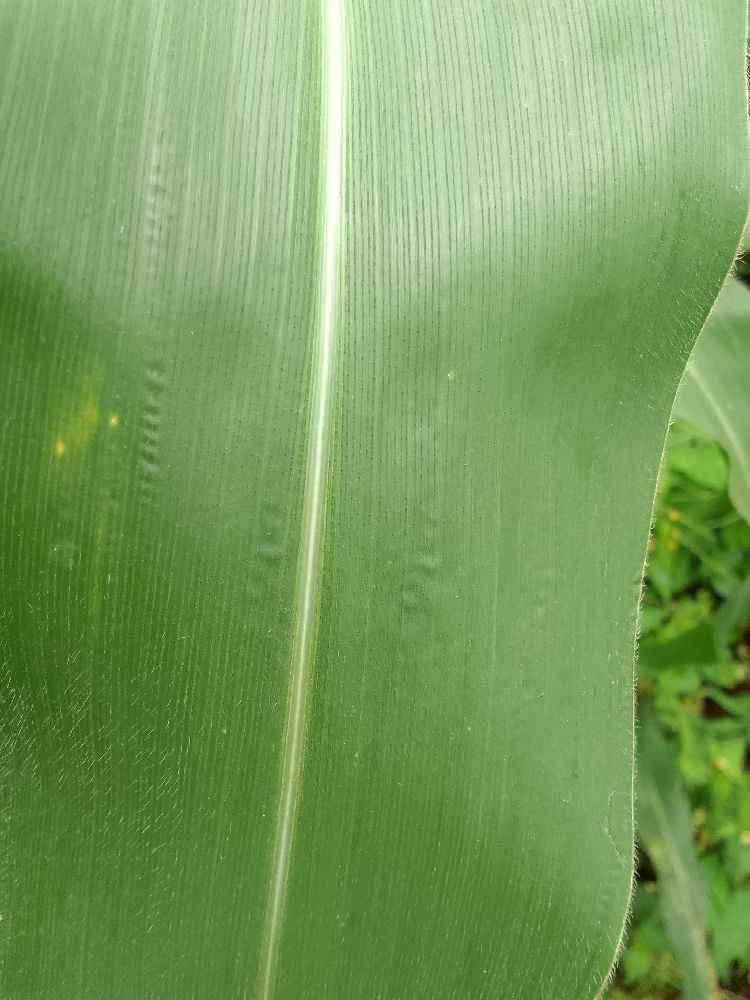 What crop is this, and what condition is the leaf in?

maize, healthy
